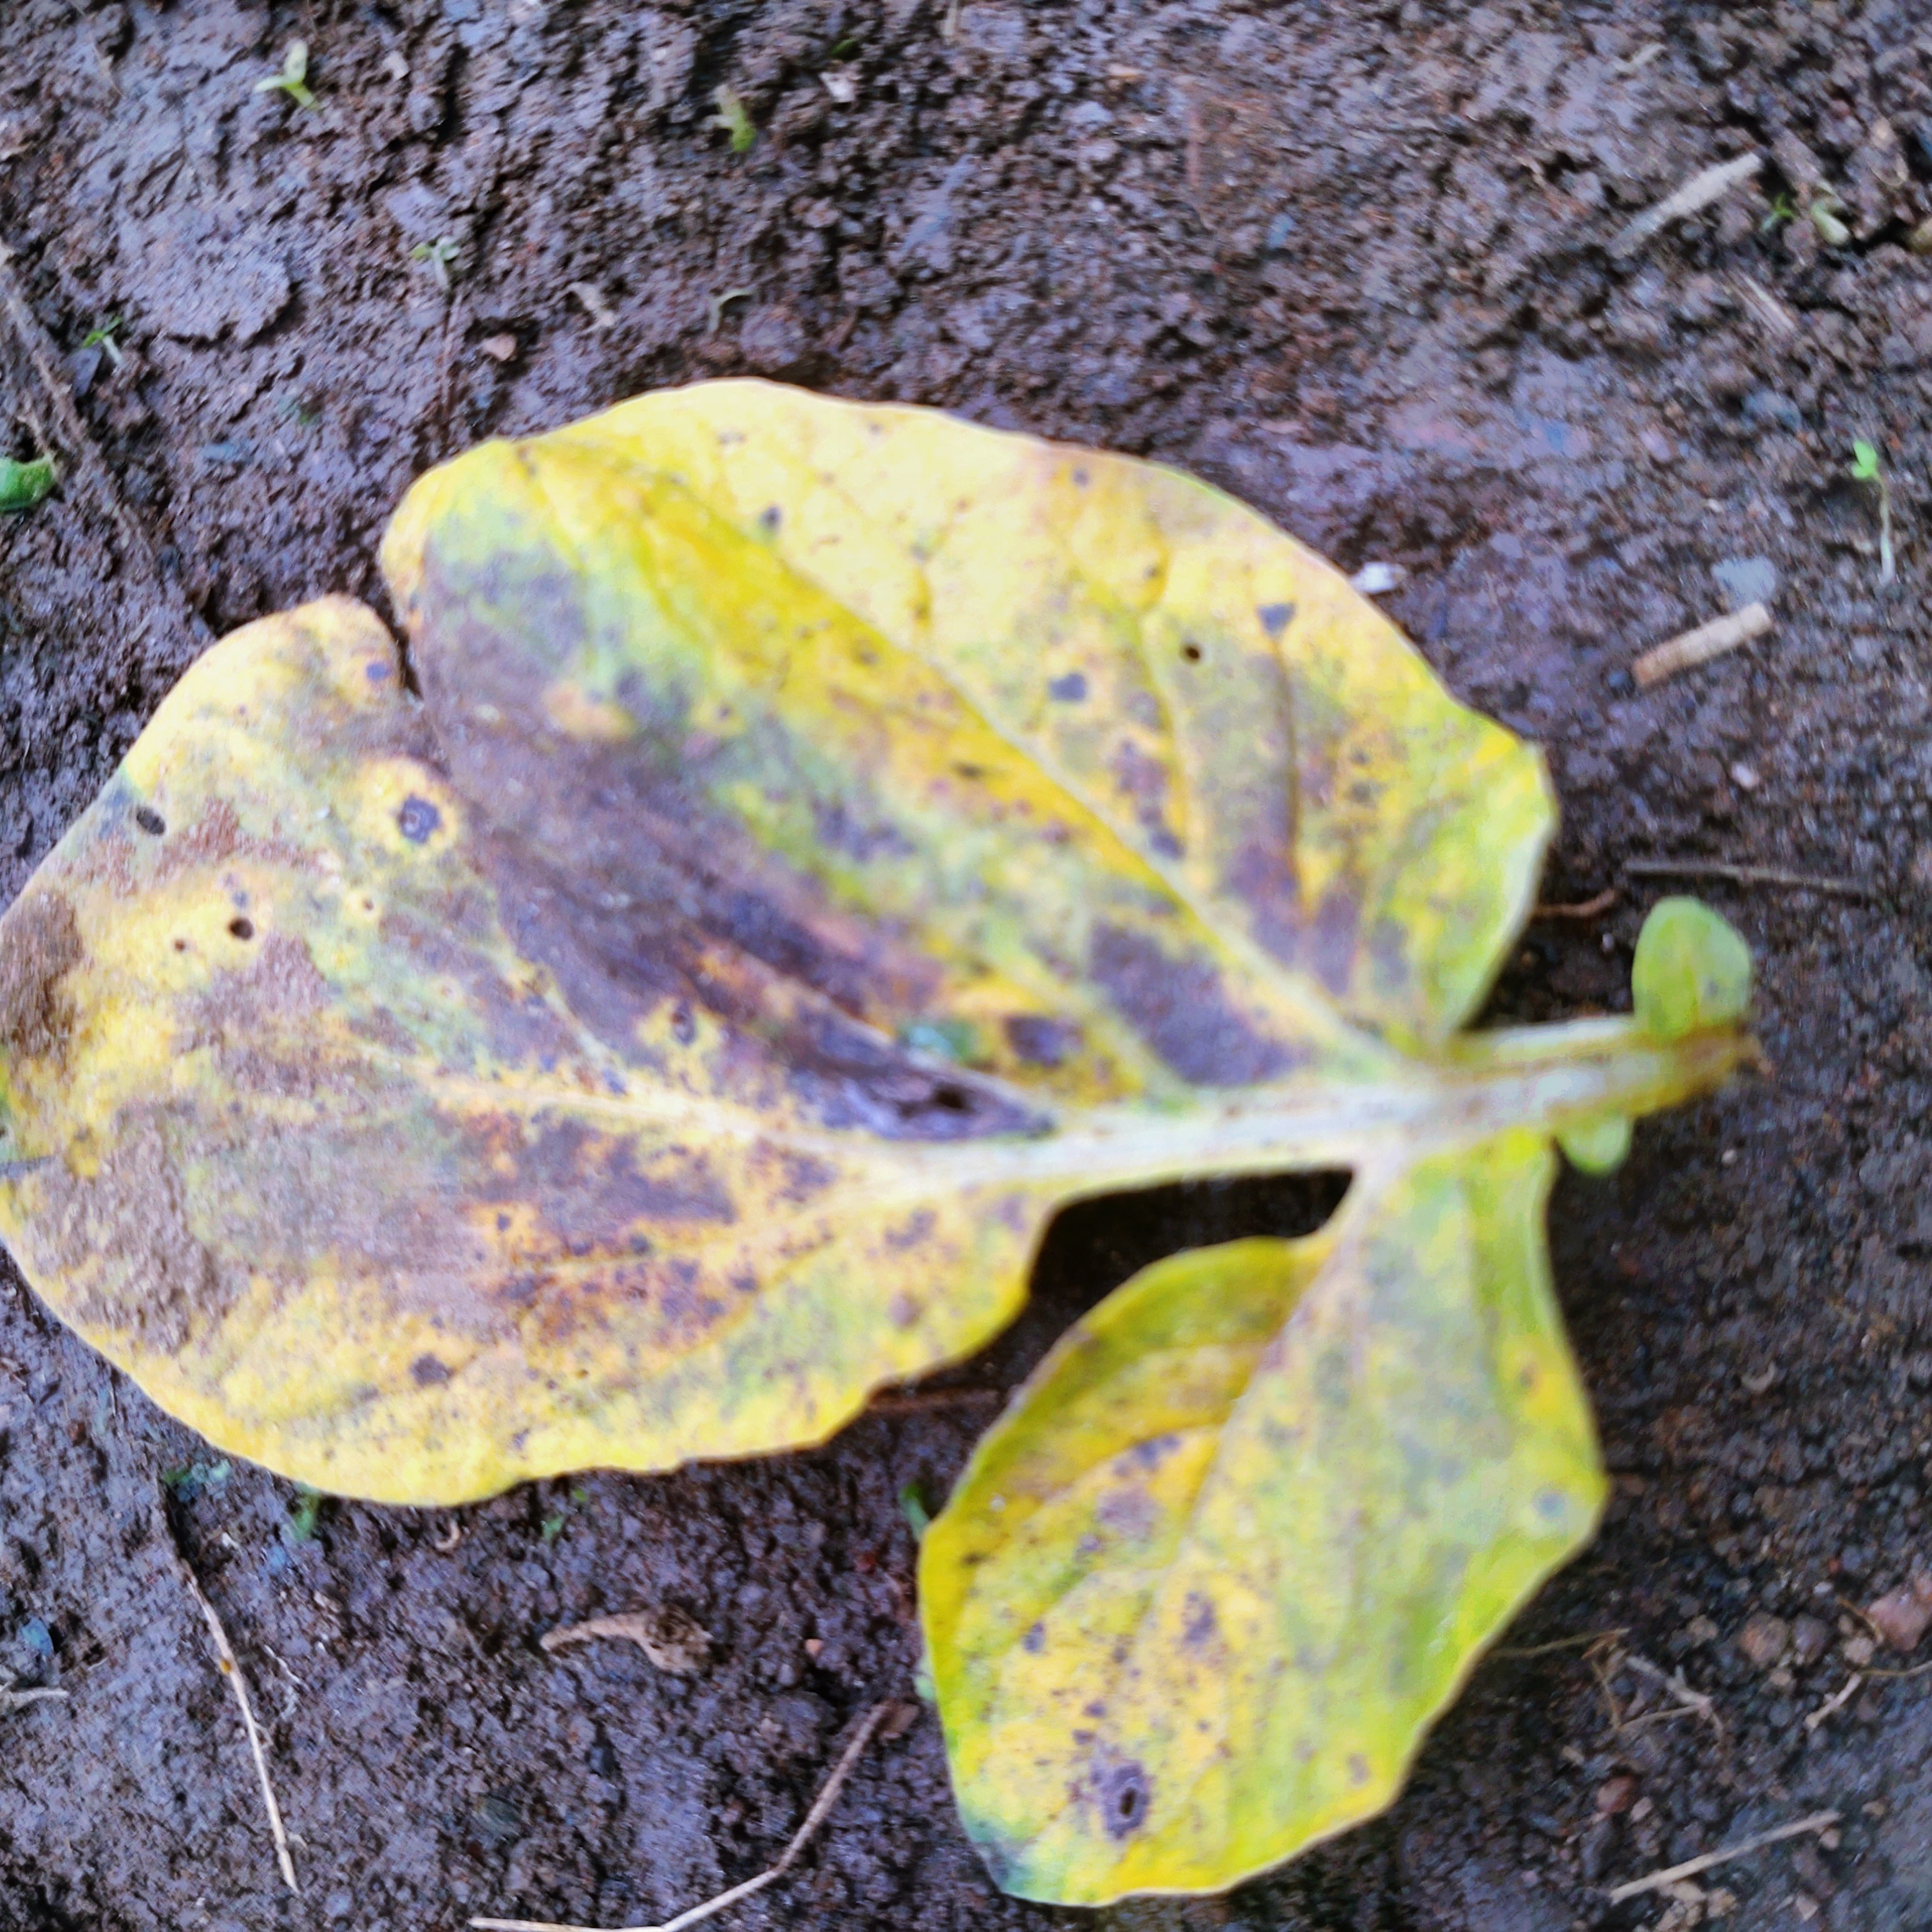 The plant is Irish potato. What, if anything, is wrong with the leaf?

late blight
